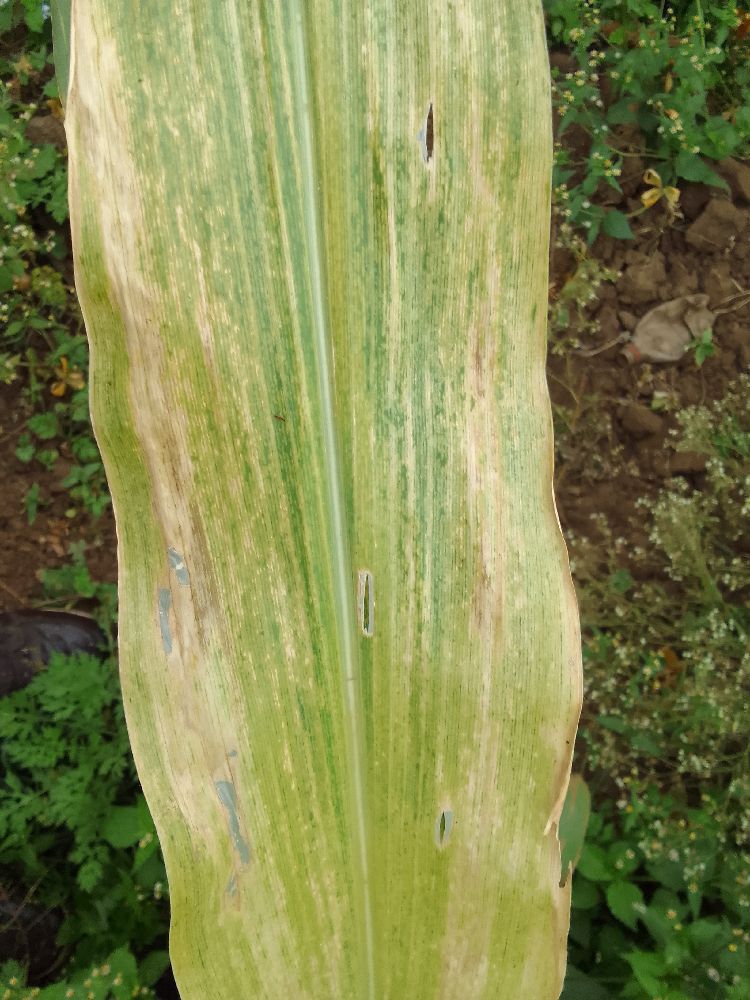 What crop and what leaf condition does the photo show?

maize, maize lethal necrosis
